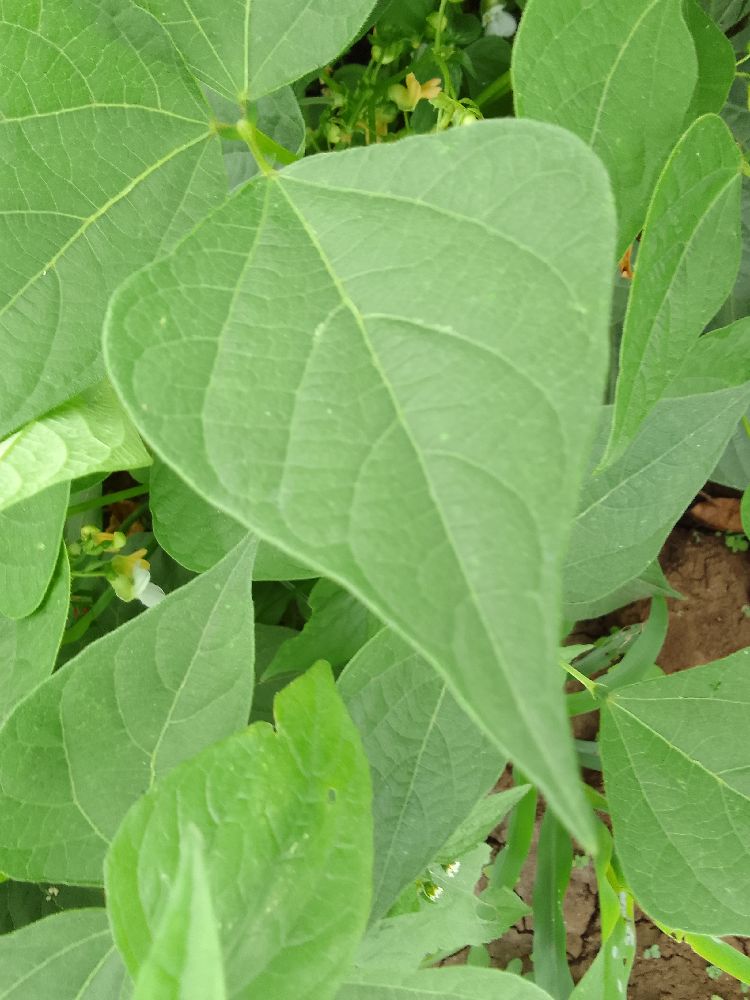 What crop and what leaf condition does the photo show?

common bean, healthy
